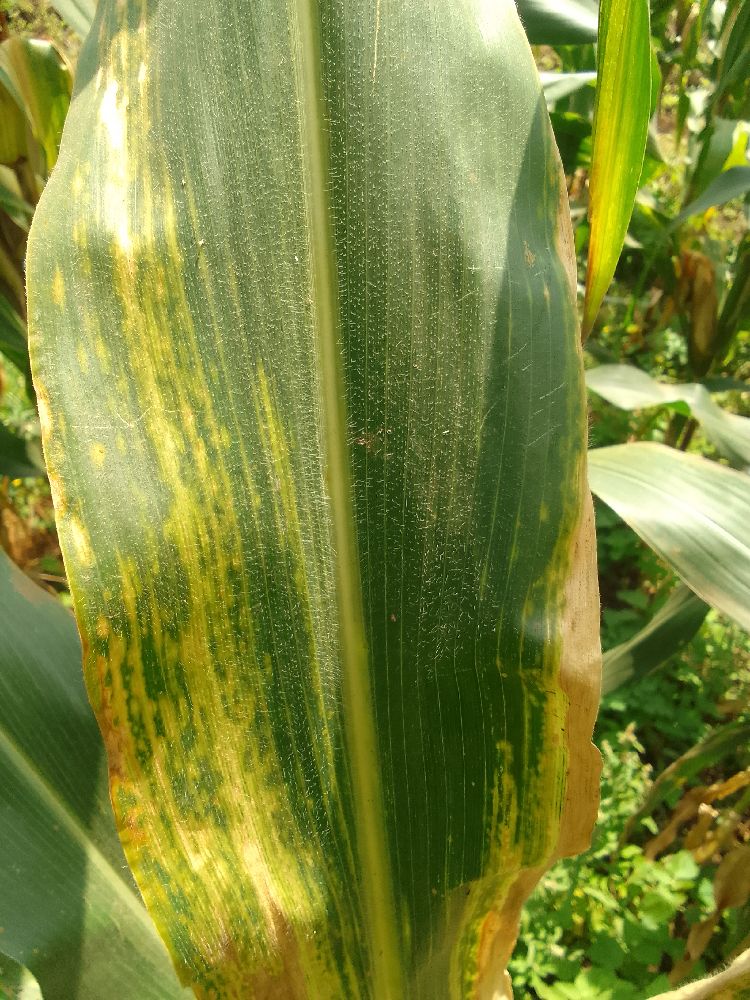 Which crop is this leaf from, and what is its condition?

maize, maize lethal necrosis
